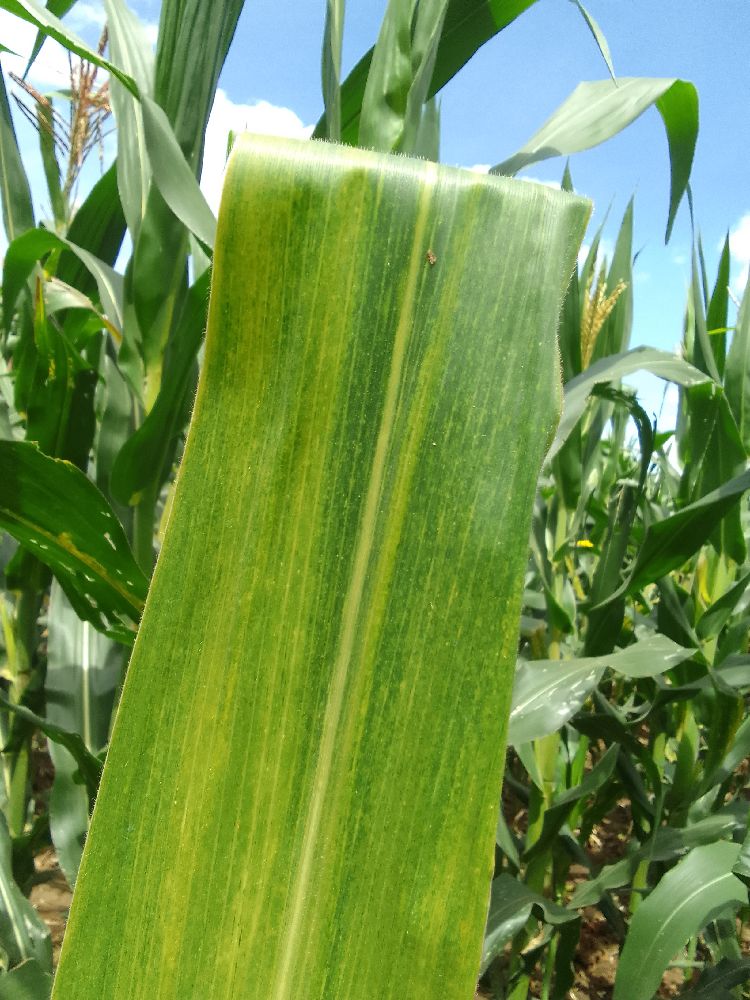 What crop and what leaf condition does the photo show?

maize, maize lethal necrosis
